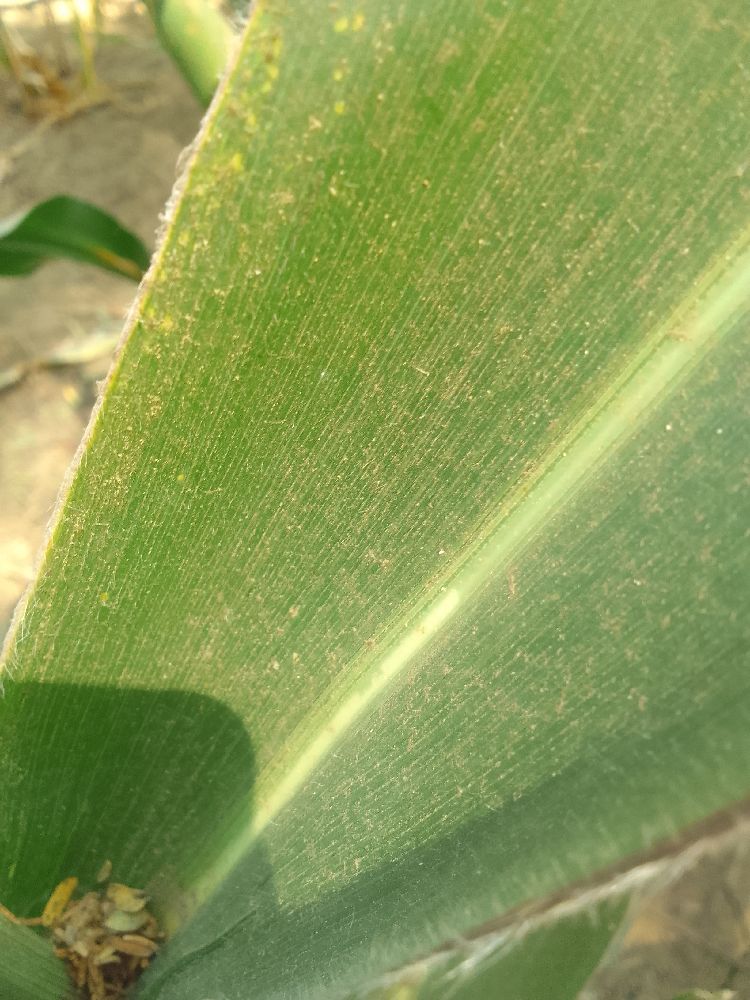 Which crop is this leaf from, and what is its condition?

maize, healthy
